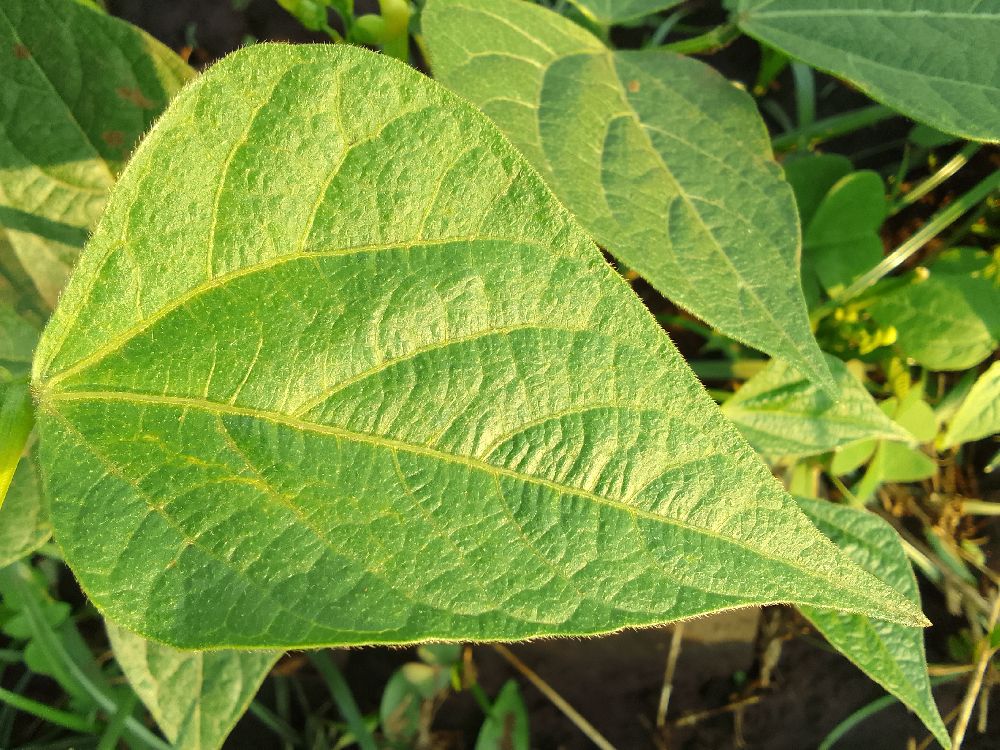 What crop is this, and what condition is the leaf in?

common bean, healthy
